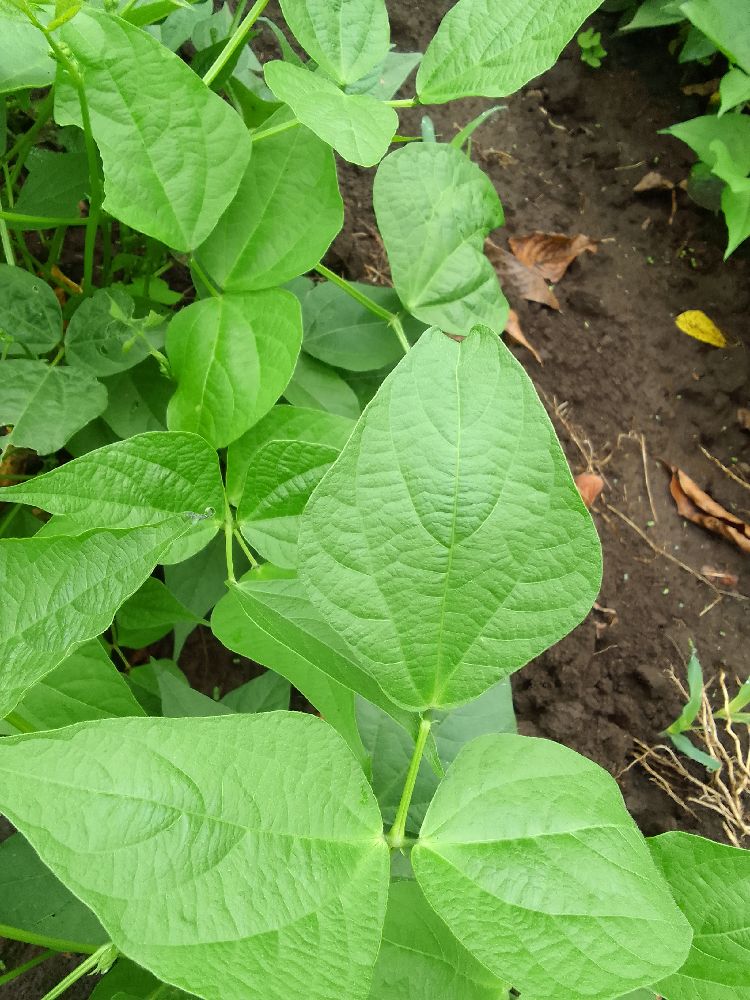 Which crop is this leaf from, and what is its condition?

common bean, healthy
